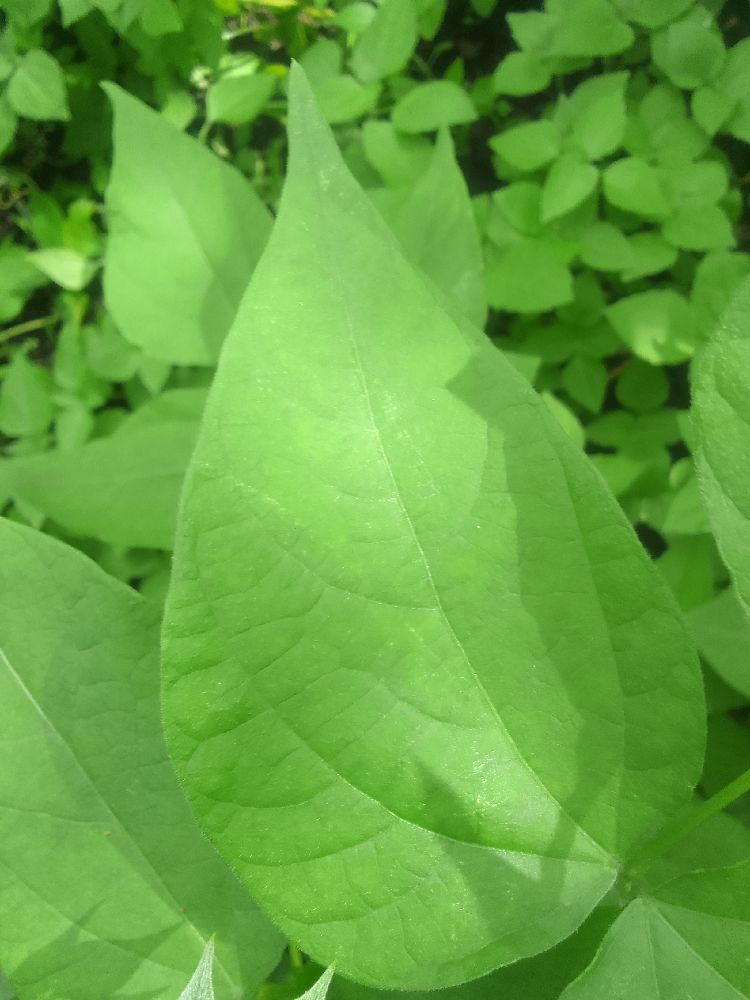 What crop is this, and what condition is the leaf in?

common bean, healthy
